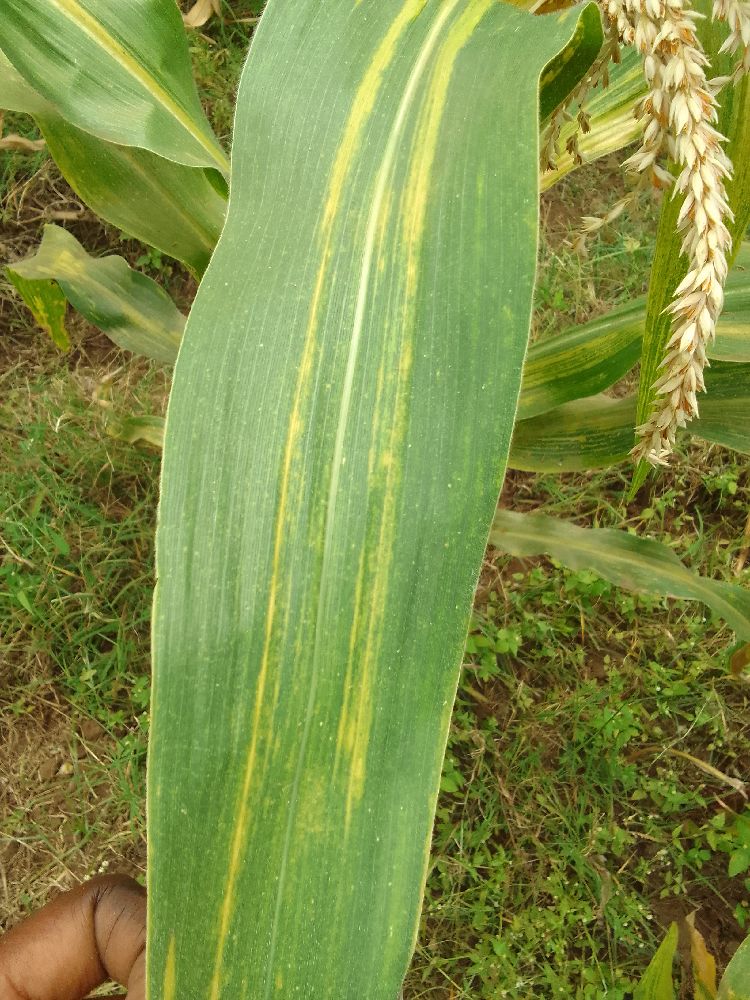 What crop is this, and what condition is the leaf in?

maize, maize lethal necrosis
